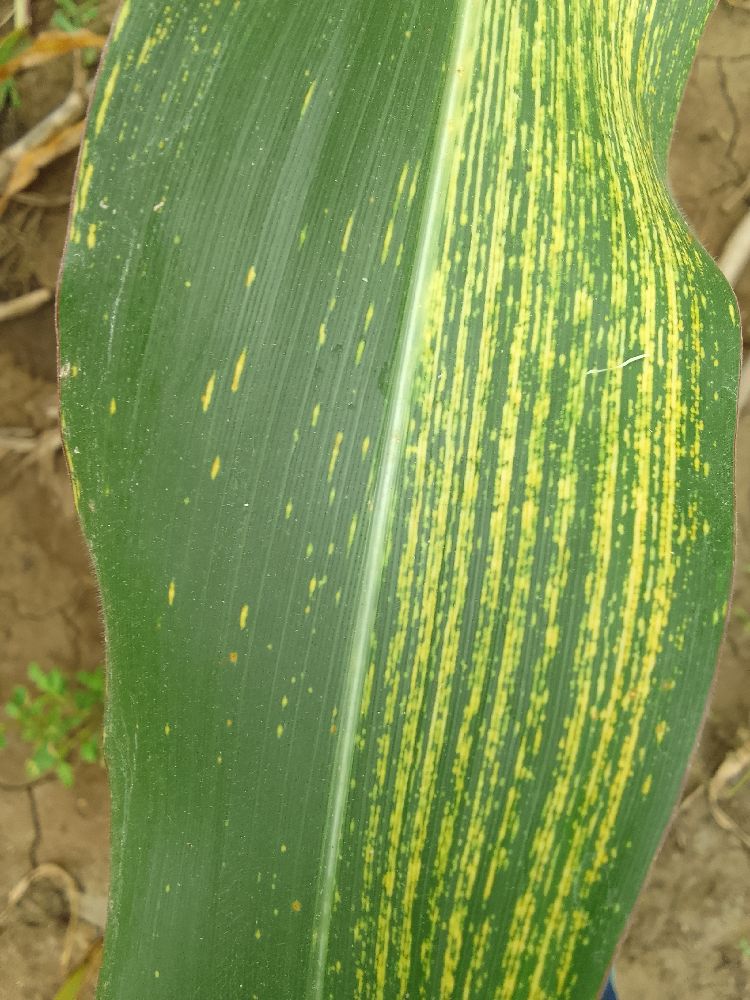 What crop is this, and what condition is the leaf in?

maize, maize streak virus
